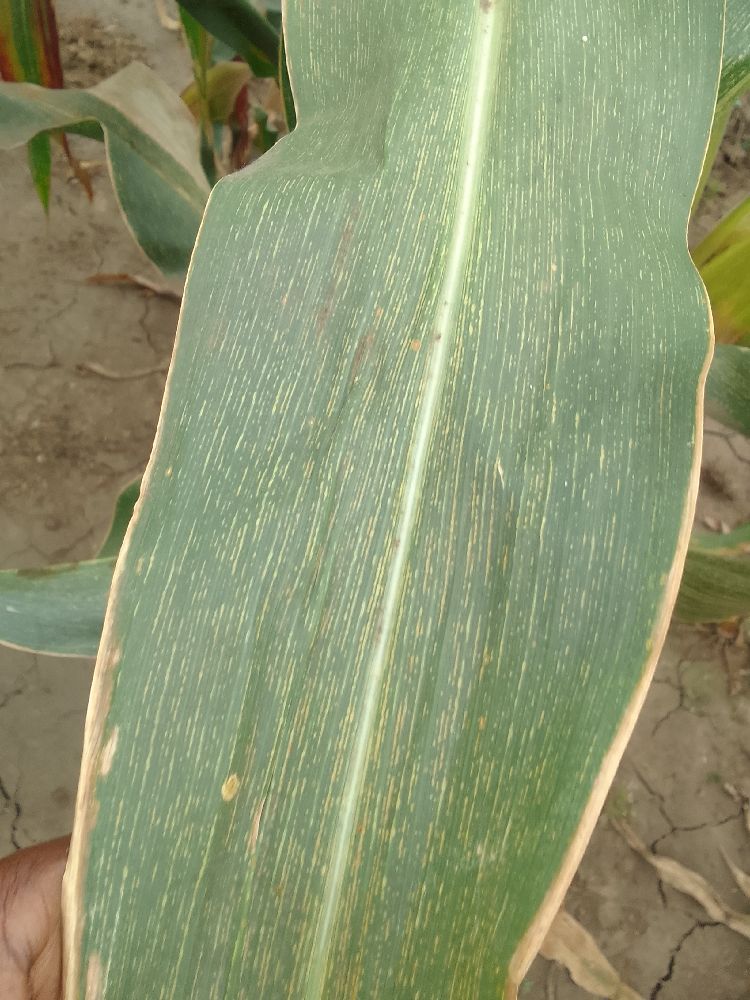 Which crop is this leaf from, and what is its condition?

maize, maize streak virus
